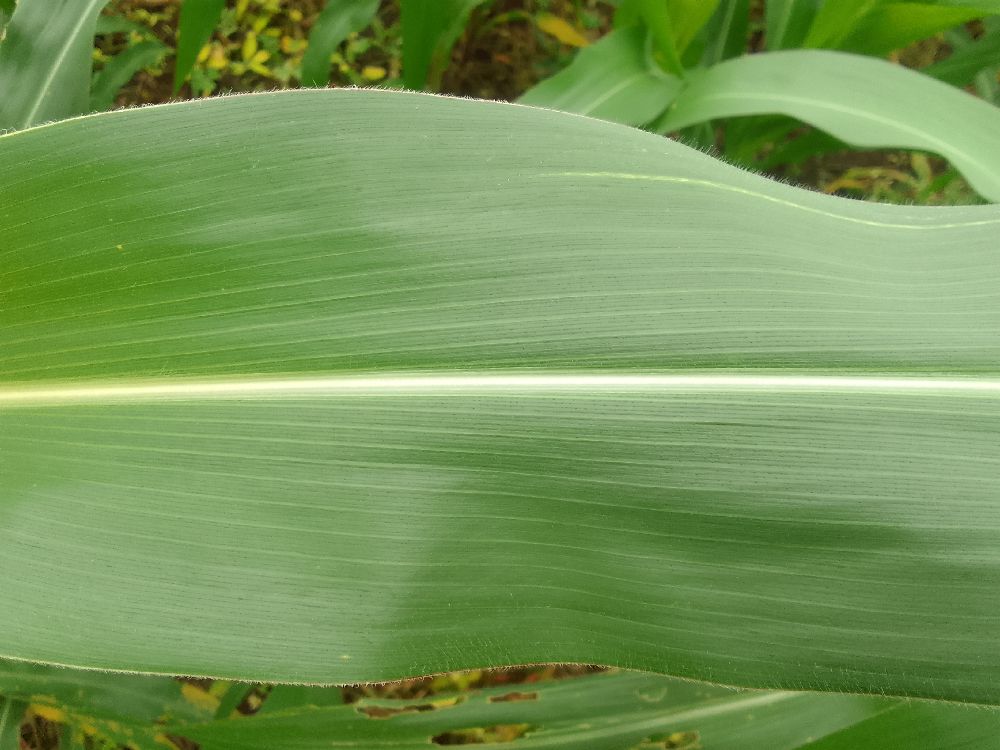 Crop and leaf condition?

maize, healthy
